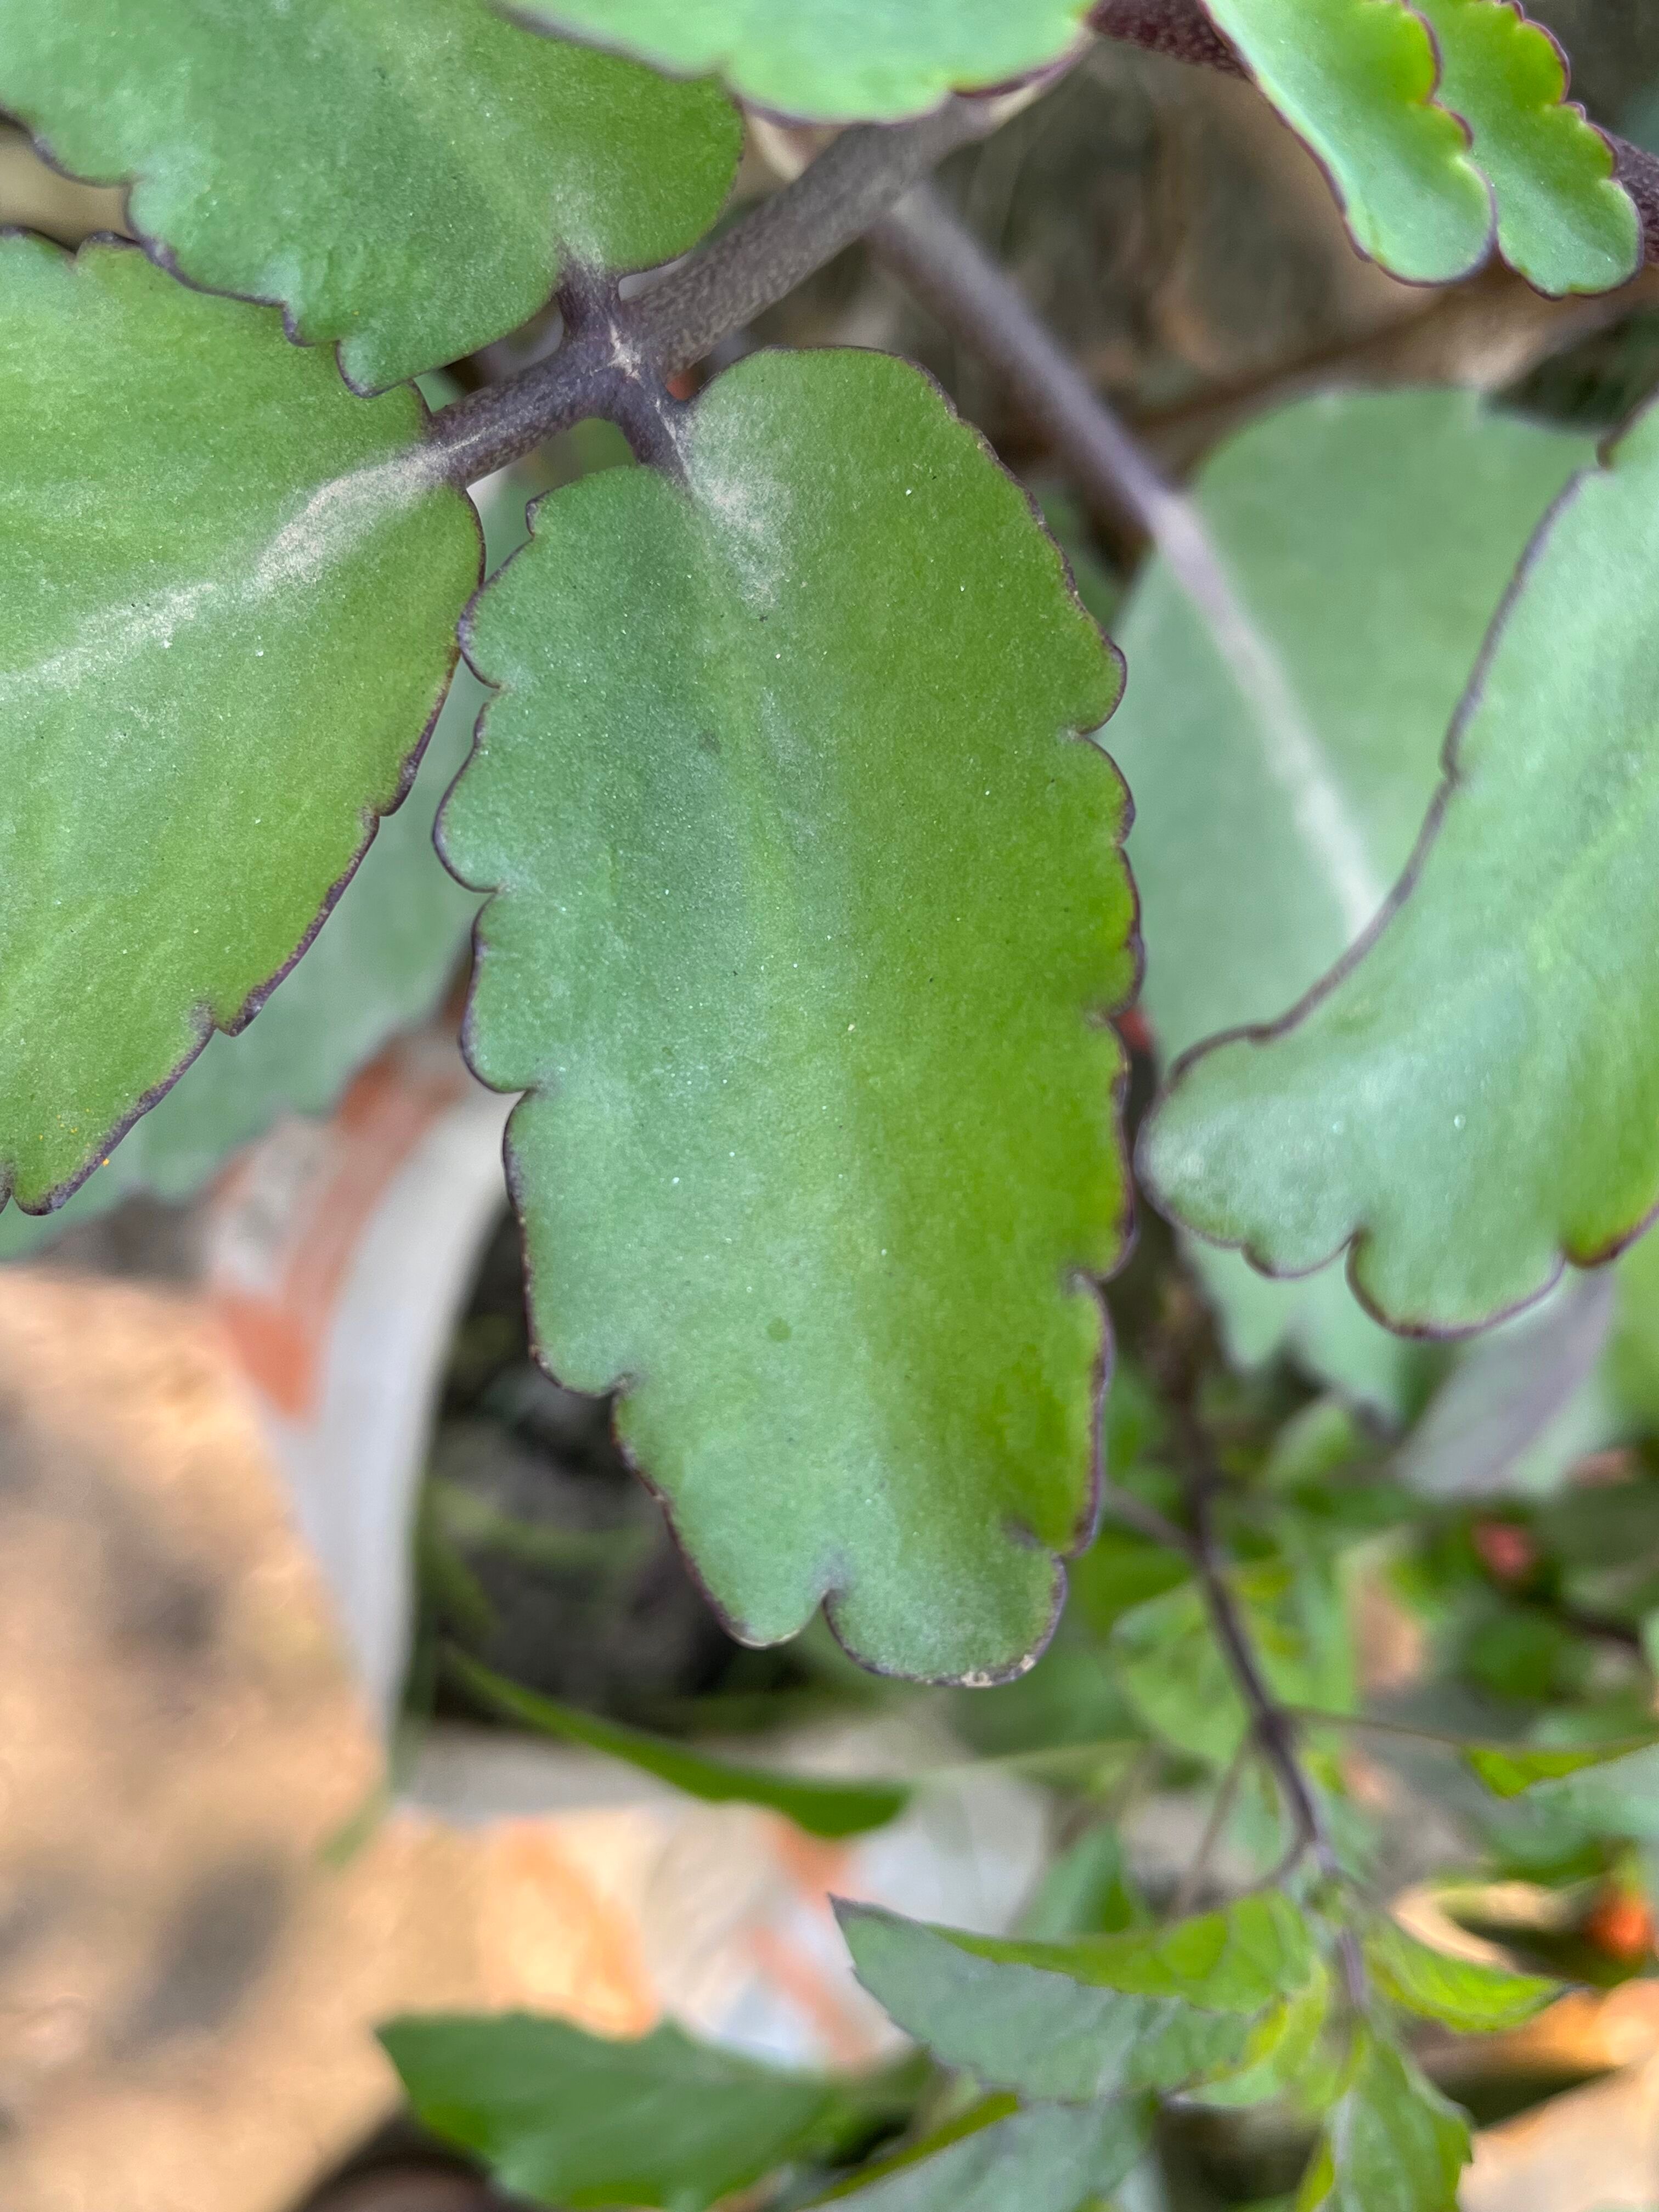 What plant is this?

pathorkuci
